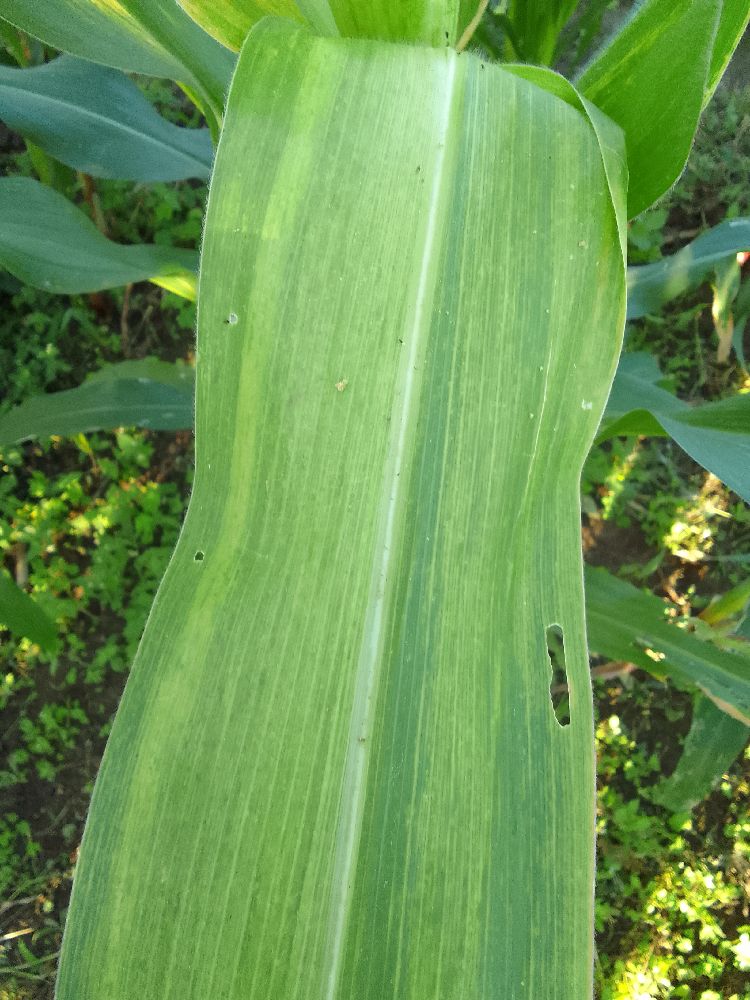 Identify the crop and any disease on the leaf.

maize, maize lethal necrosis
